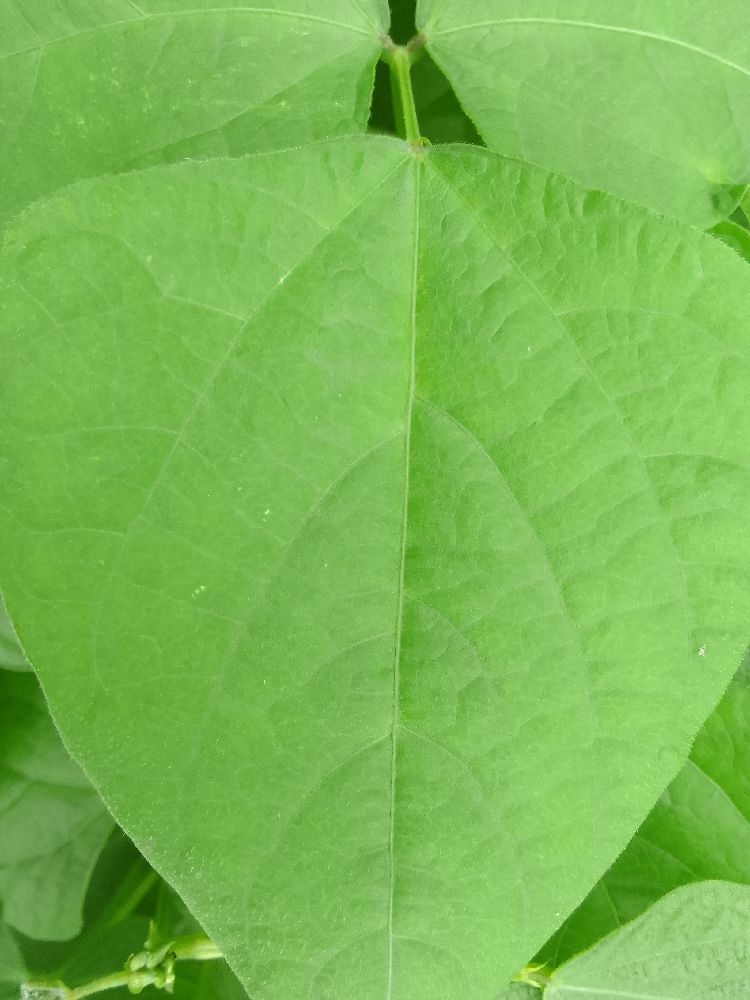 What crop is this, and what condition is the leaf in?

common bean, healthy
